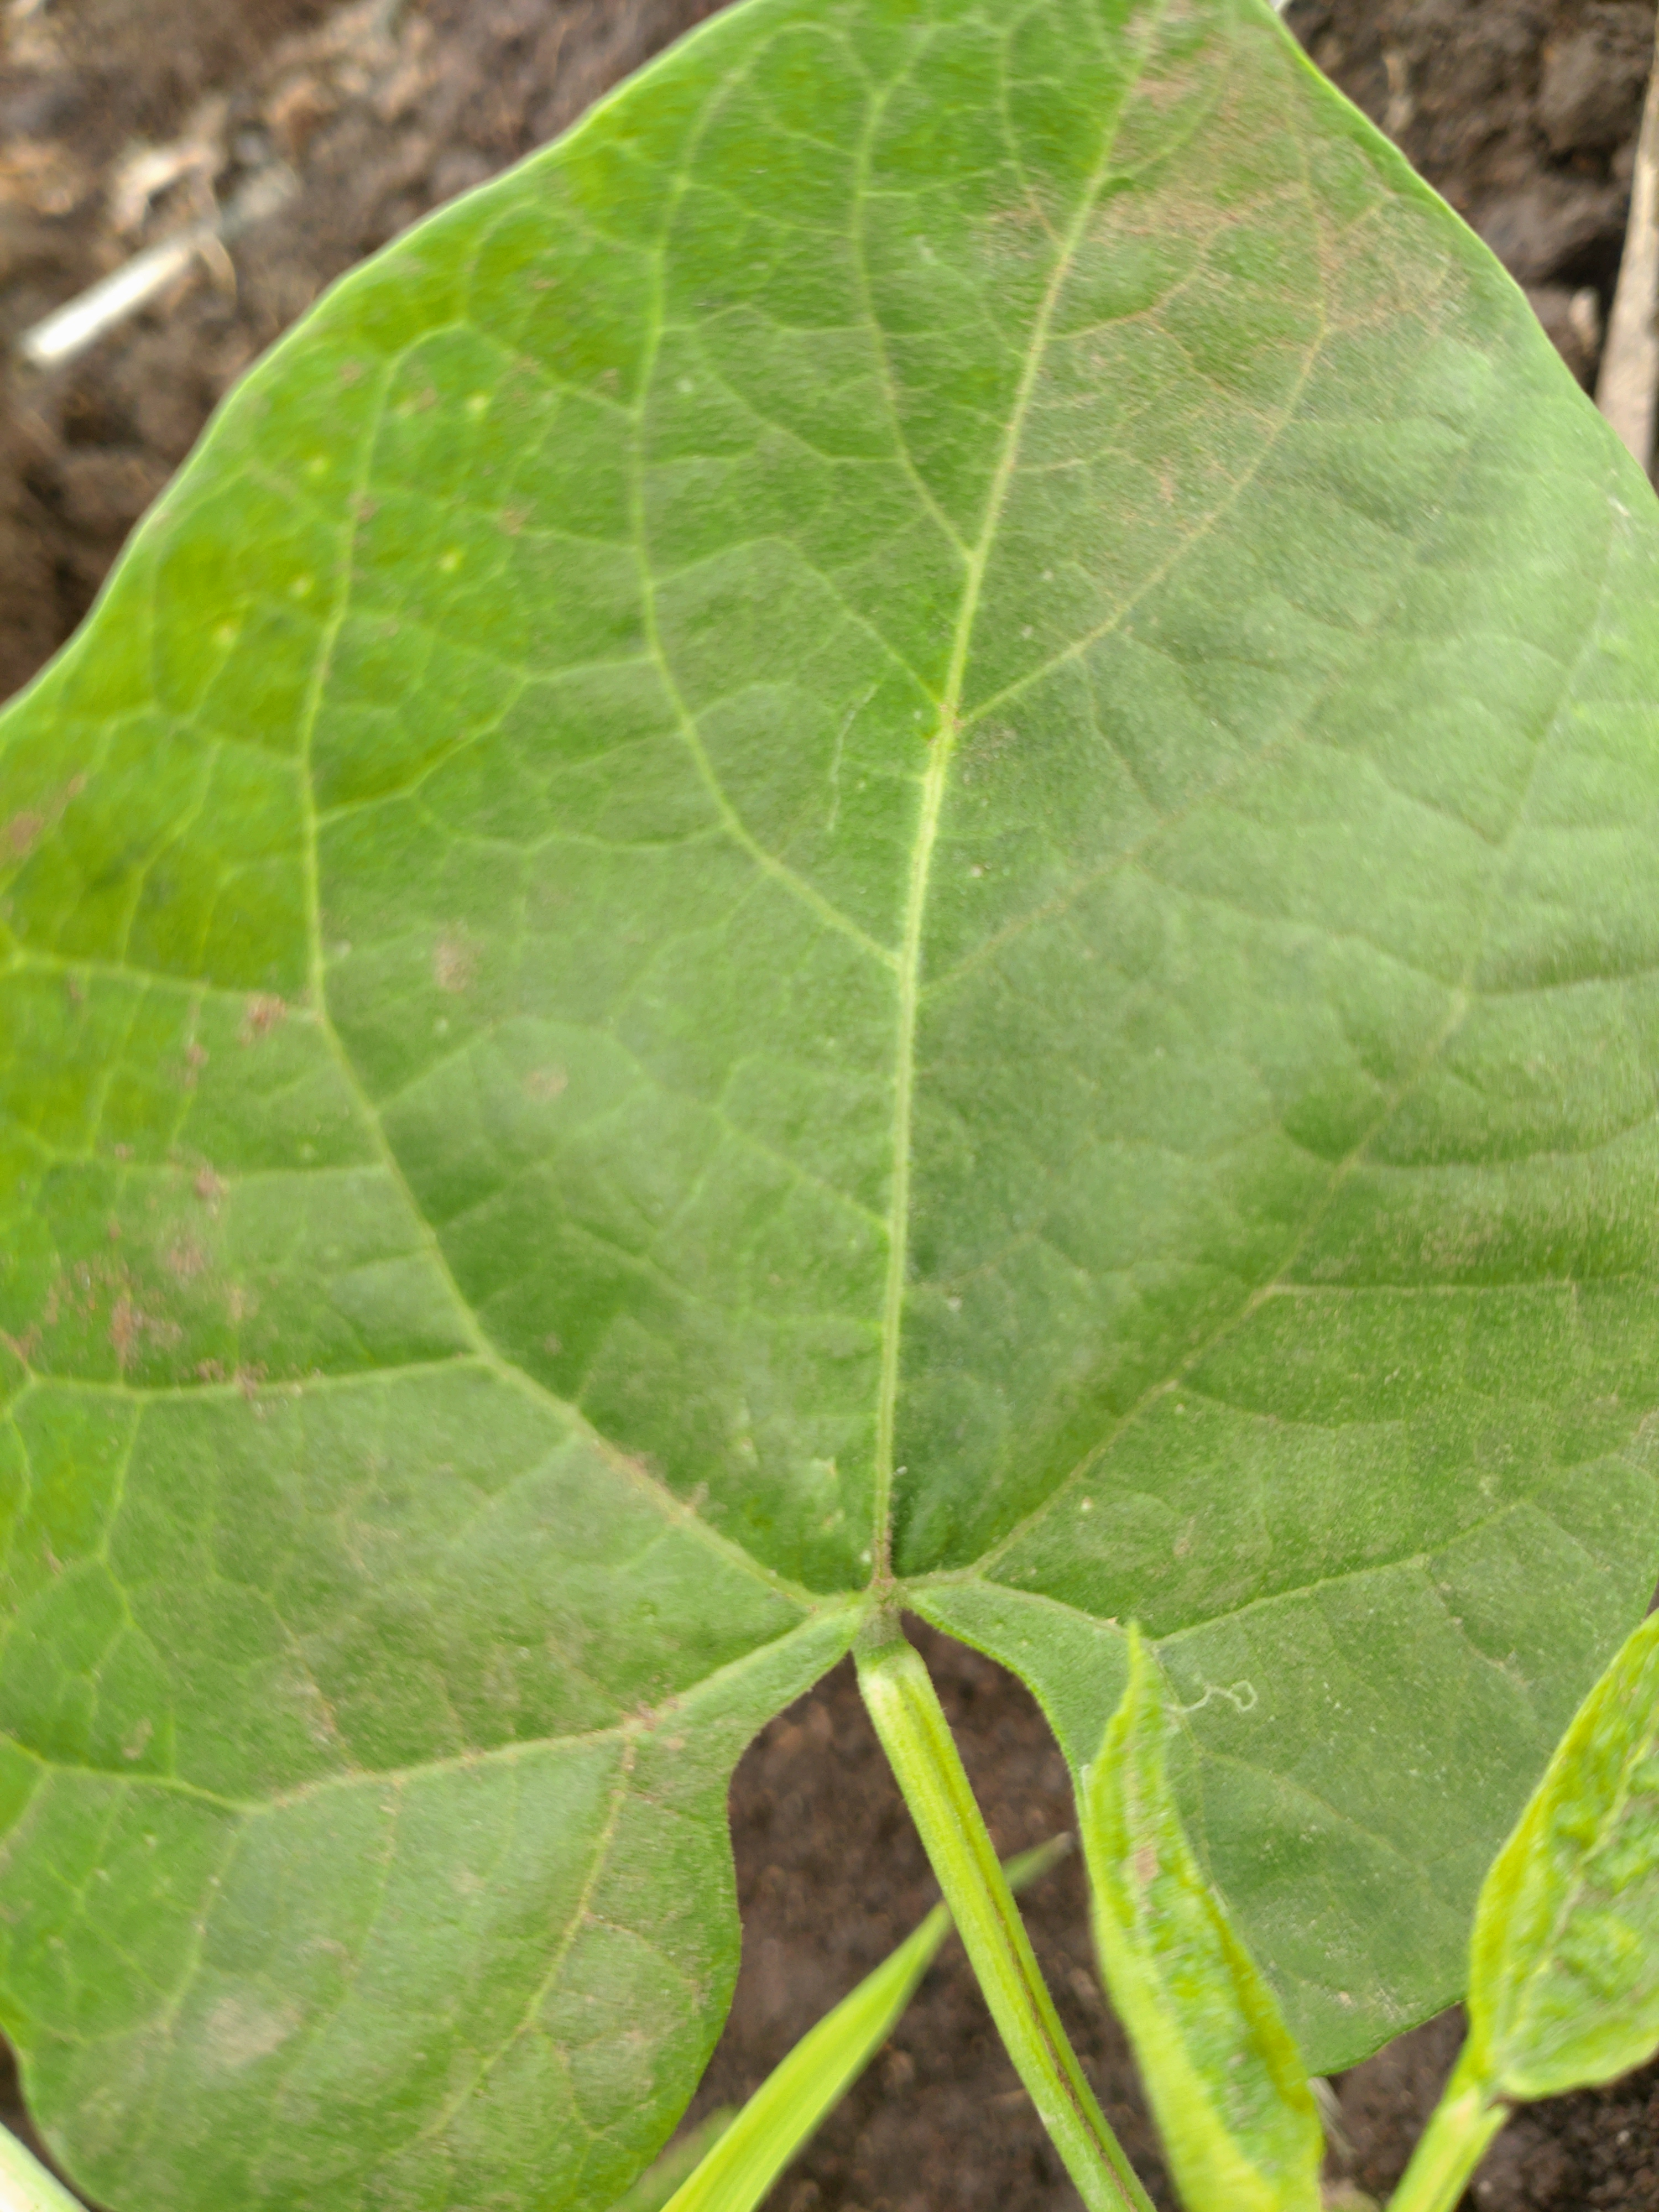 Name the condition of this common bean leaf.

healthy
